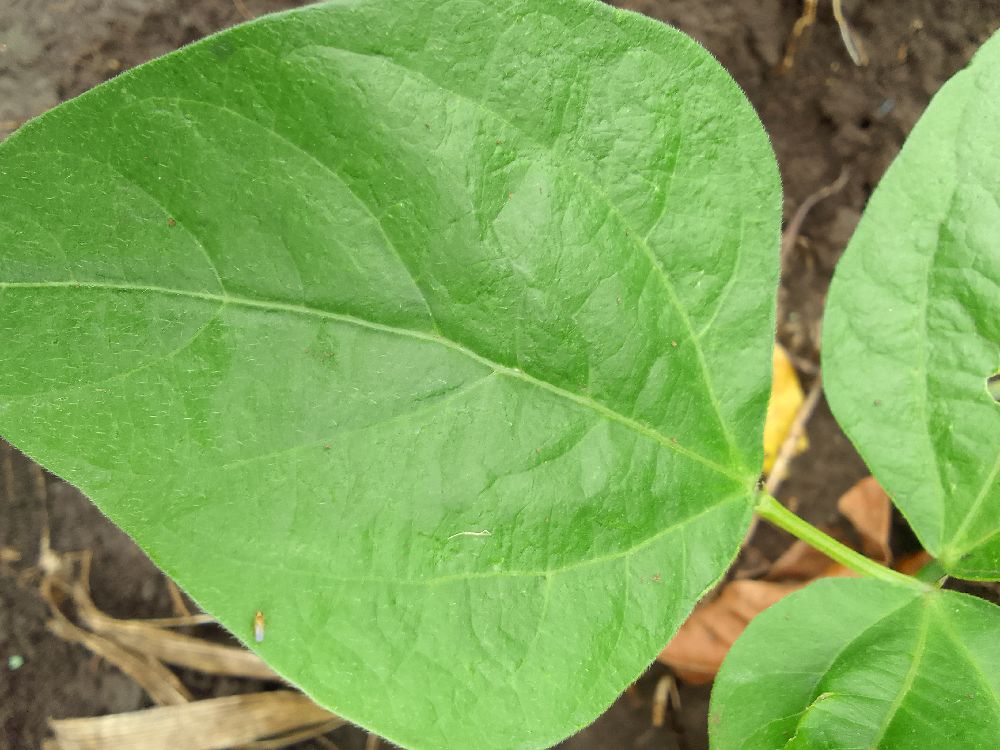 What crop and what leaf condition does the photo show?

common bean, healthy
